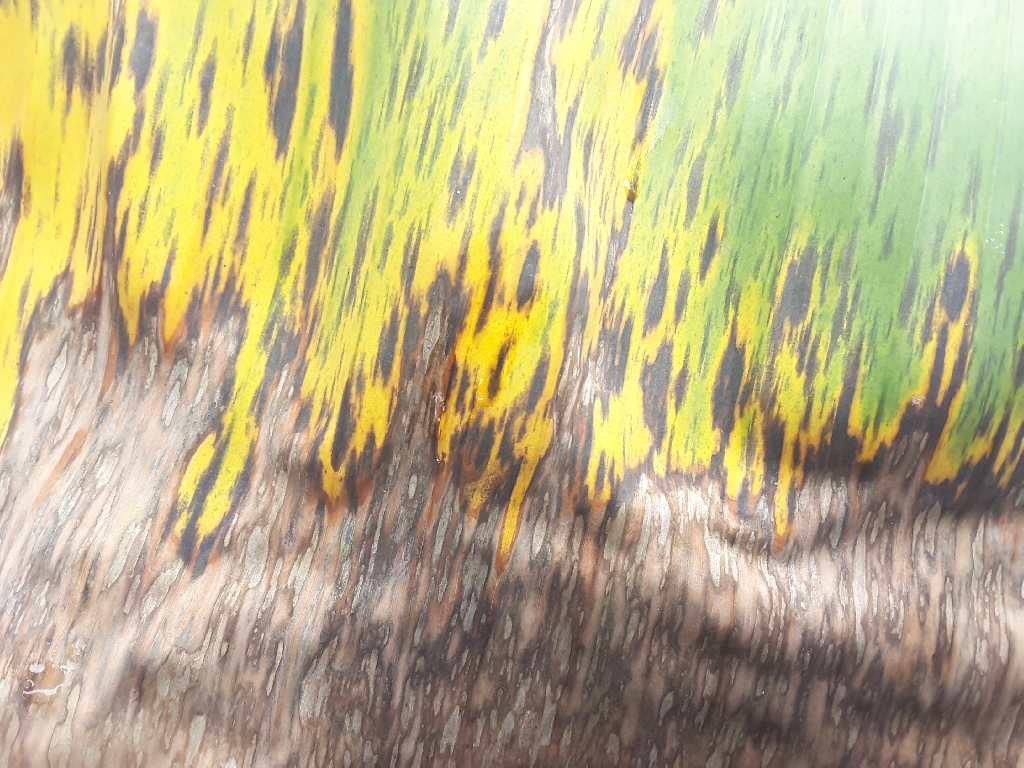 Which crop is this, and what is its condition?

banana, black sigatoka
